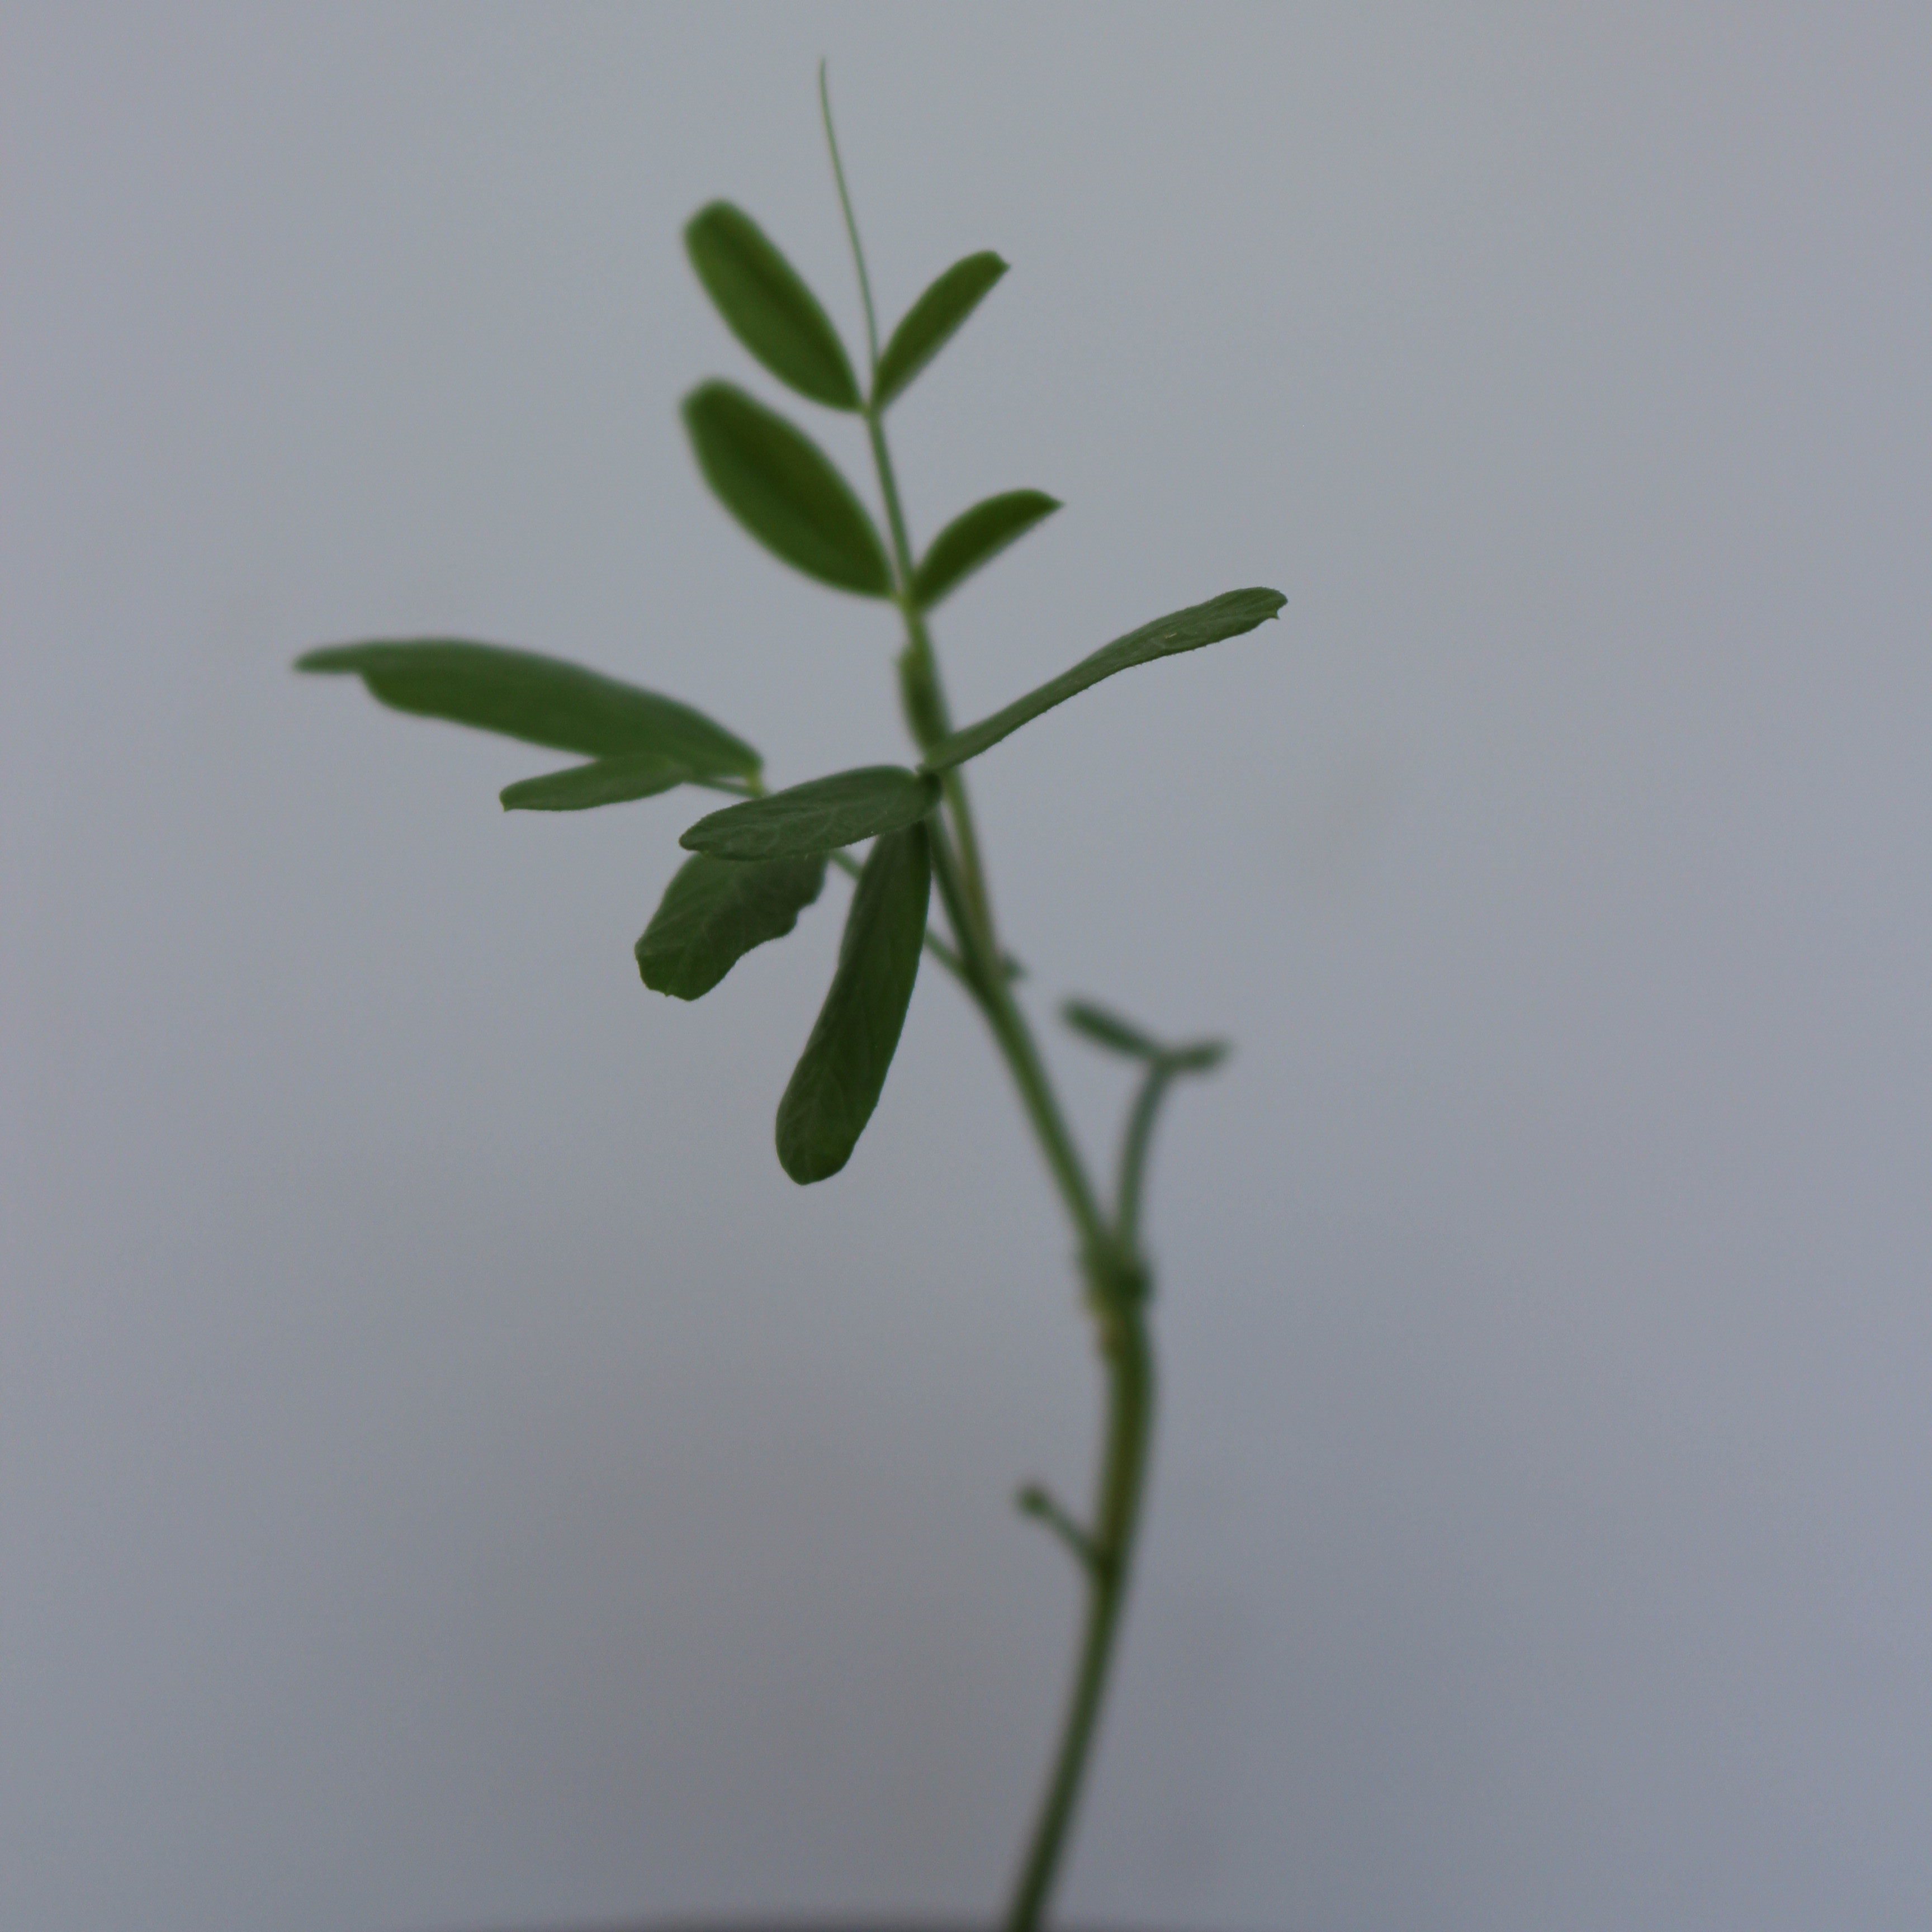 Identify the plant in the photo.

Vicia sativa
